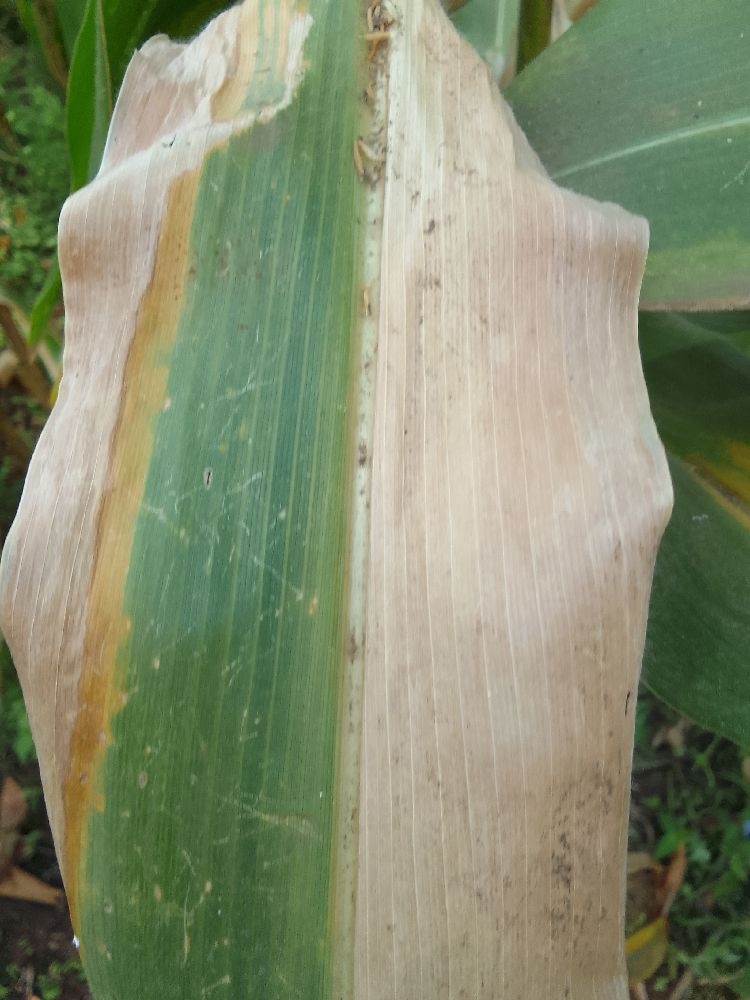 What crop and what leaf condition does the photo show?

maize, maize lethal necrosis
